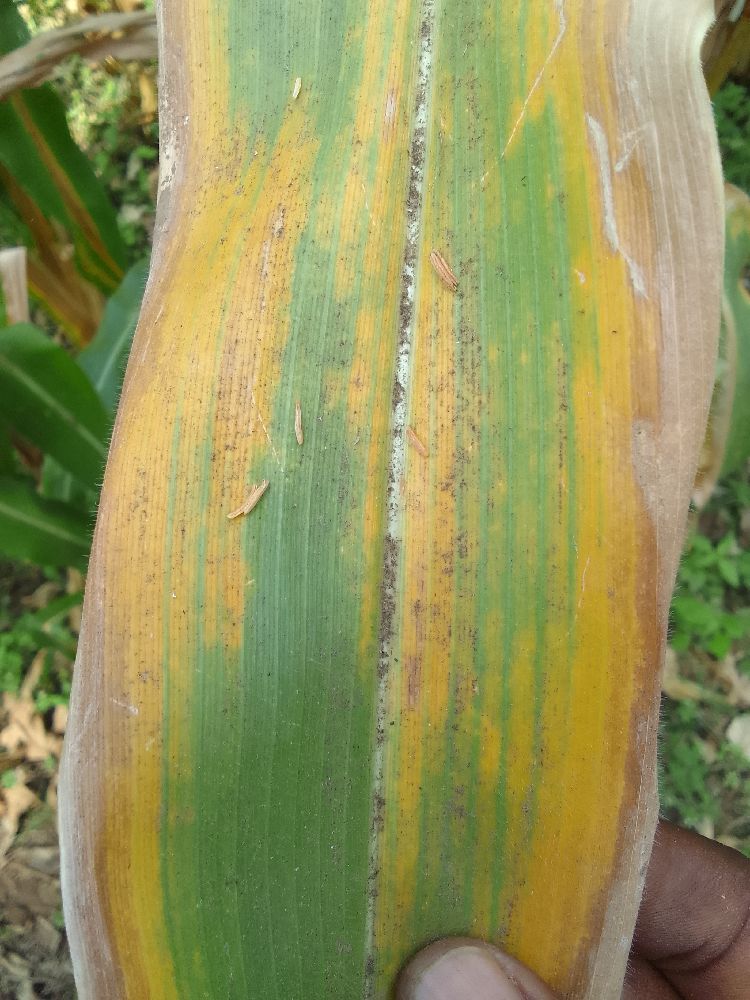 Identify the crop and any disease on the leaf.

maize, maize lethal necrosis
